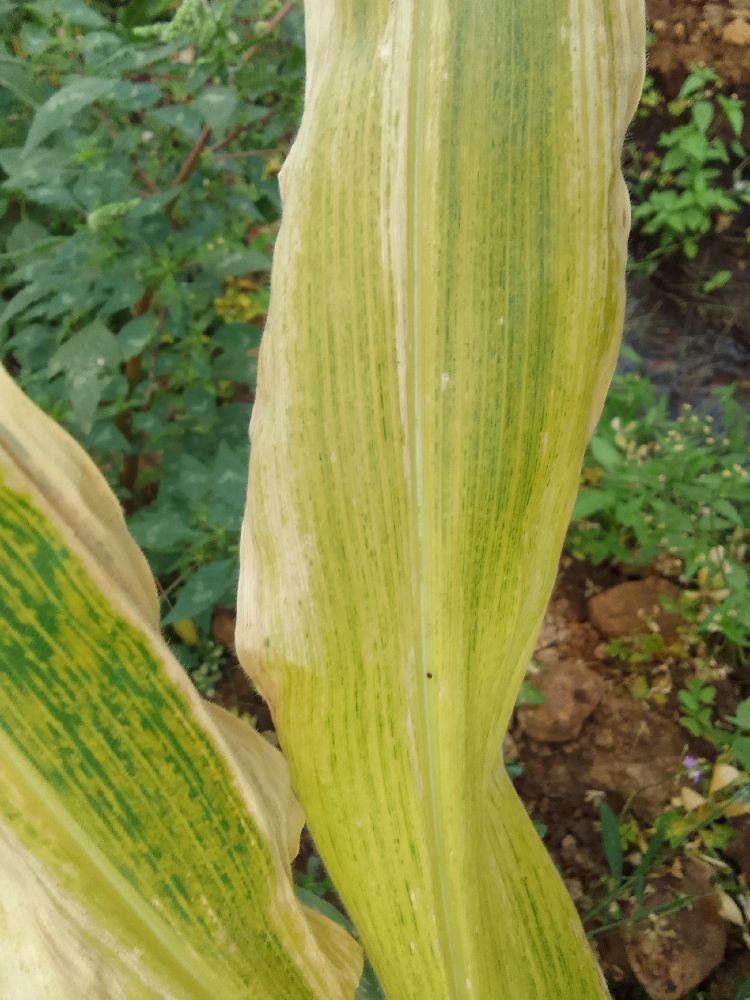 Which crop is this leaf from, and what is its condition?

maize, maize lethal necrosis
